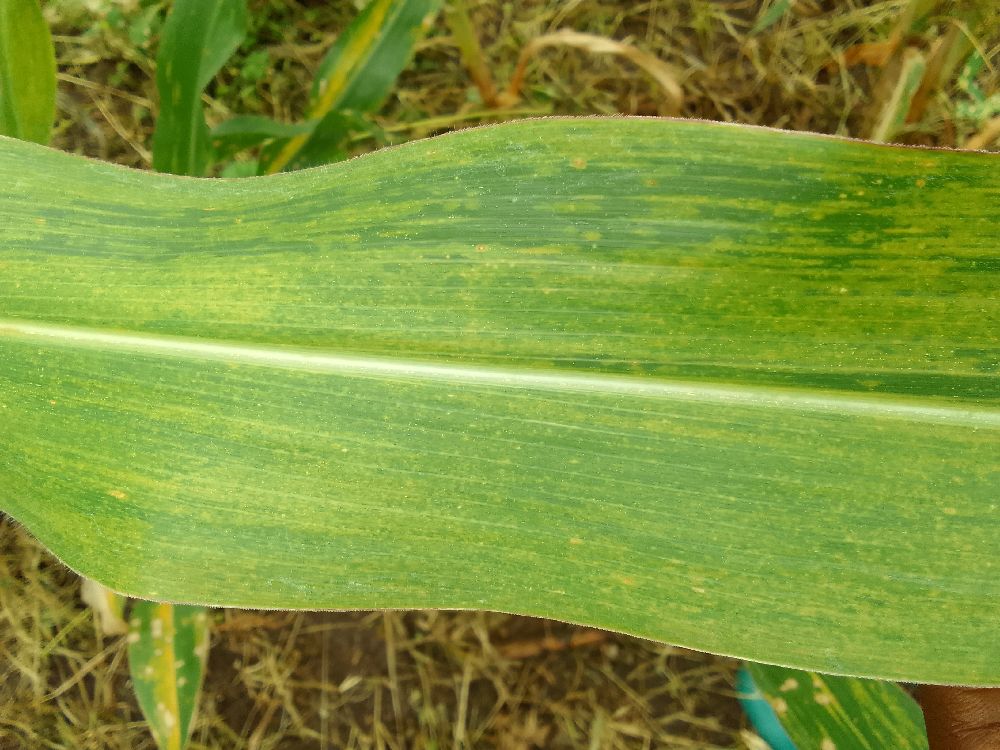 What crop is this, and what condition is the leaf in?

maize, maize lethal necrosis
